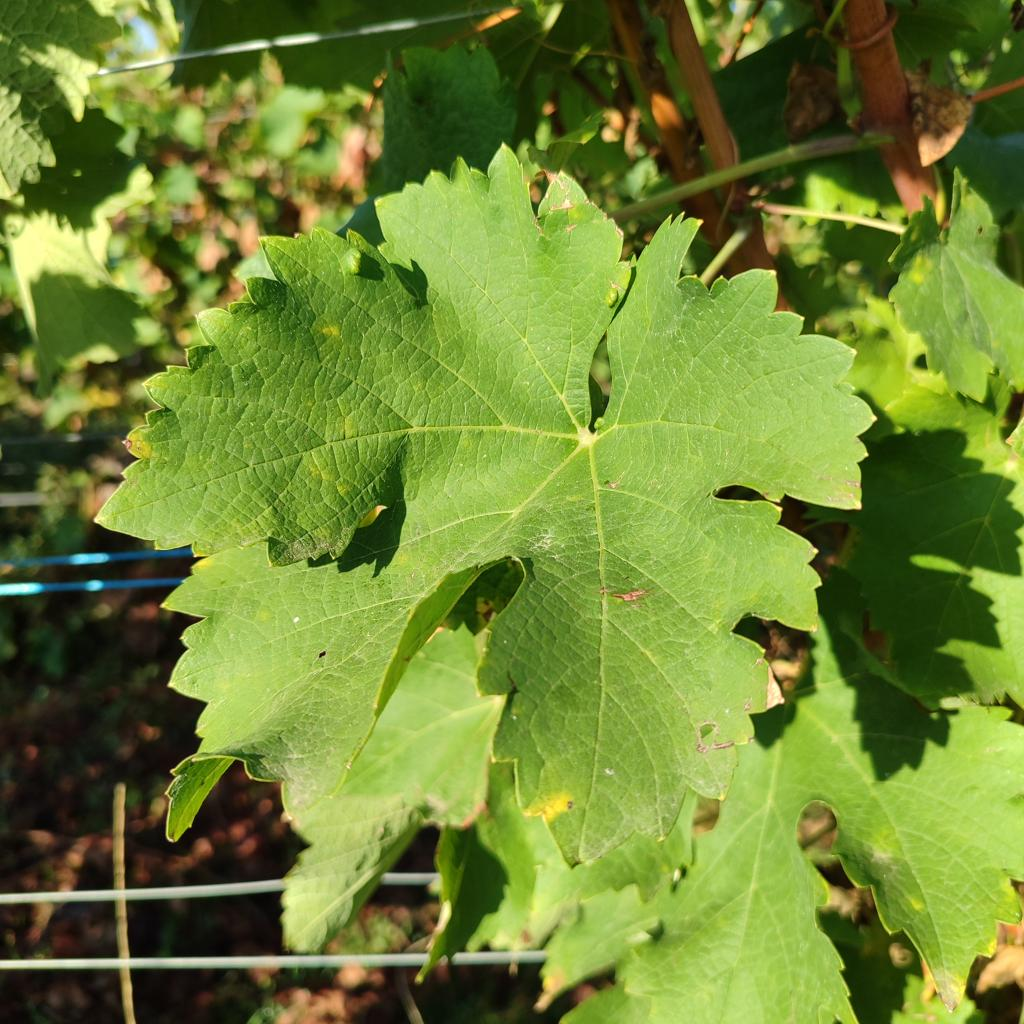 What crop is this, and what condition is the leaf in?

grapevine, powdery mildew
